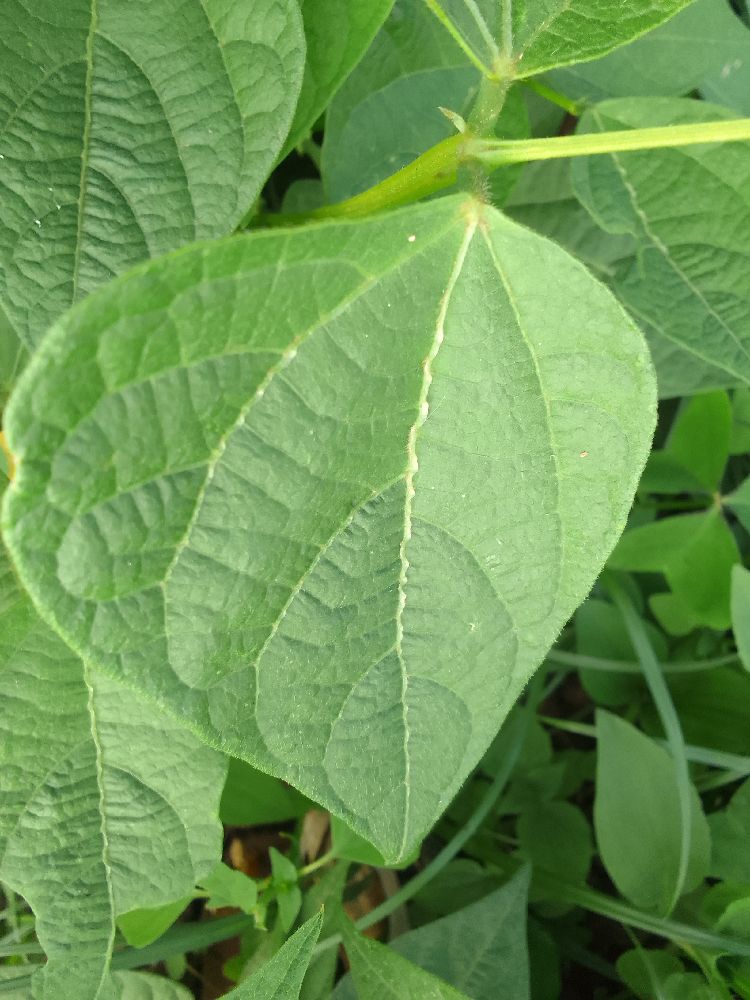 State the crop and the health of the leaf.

common bean, healthy
